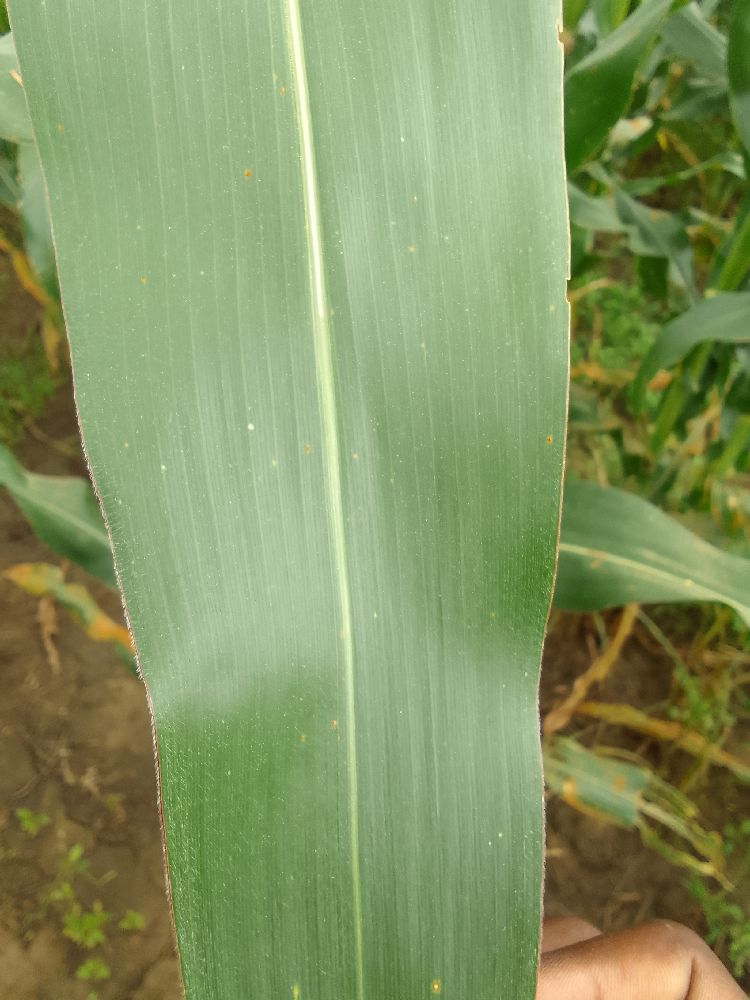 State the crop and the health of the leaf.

maize, healthy
